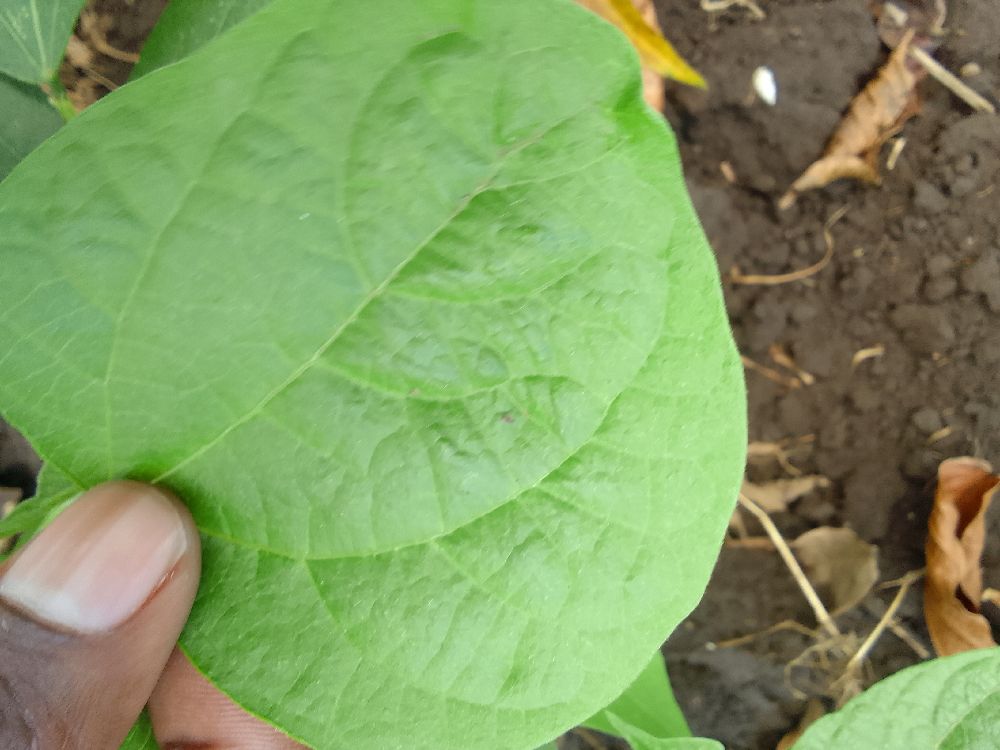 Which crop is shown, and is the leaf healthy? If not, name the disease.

common bean, healthy
